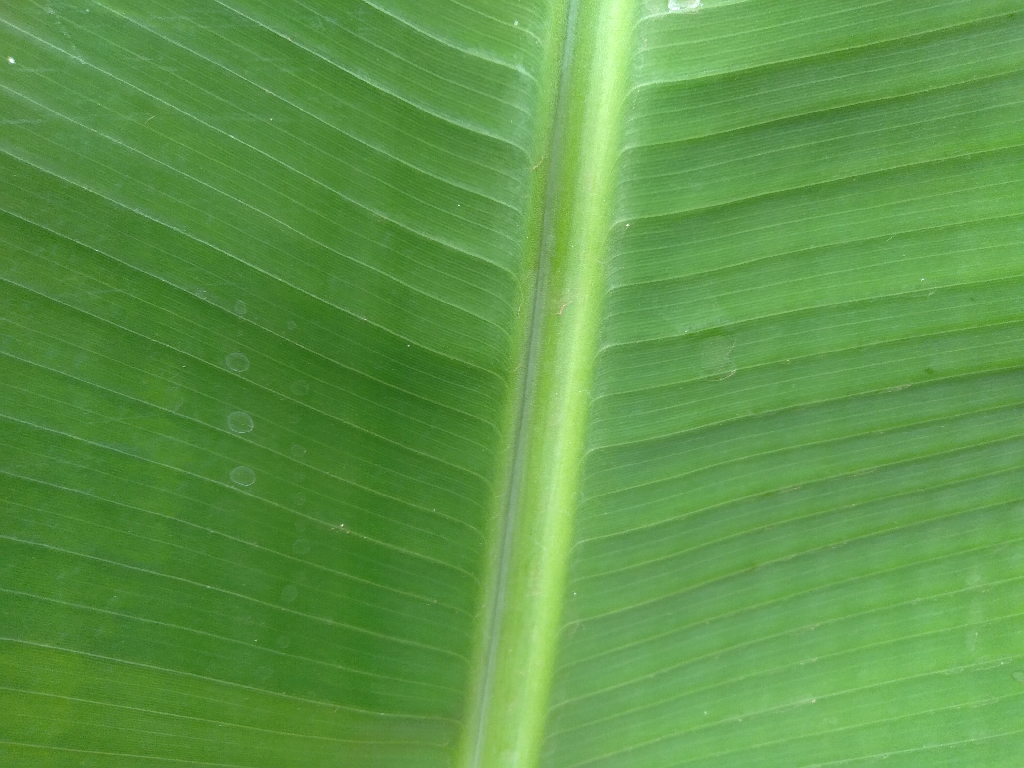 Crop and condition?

banana, healthy
